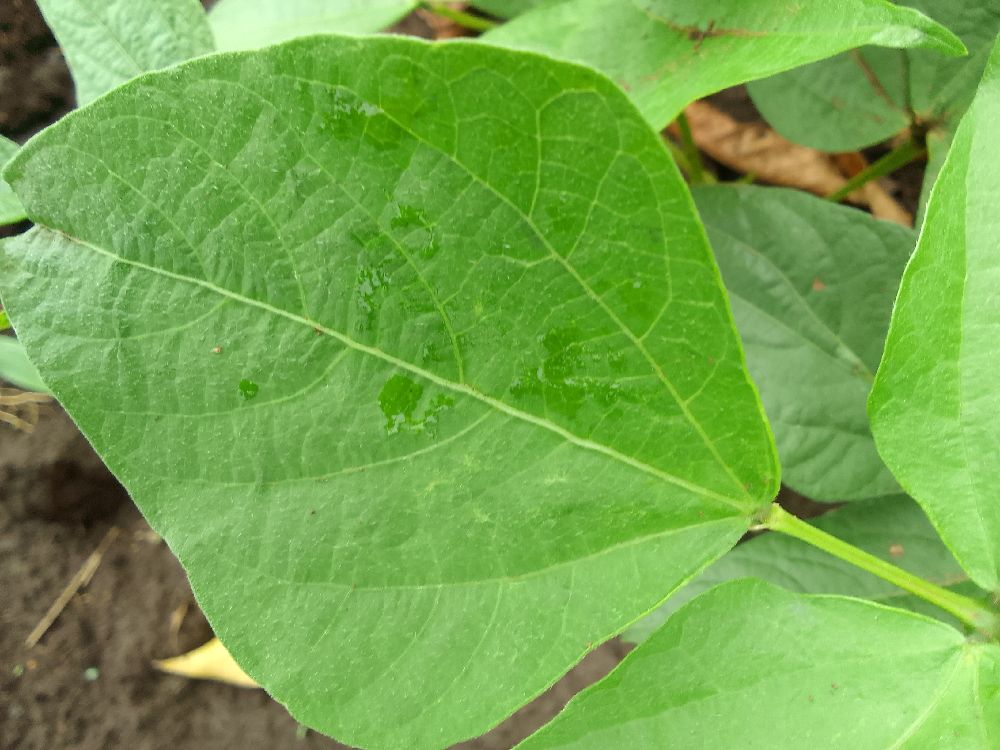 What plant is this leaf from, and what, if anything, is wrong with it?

common bean, healthy
